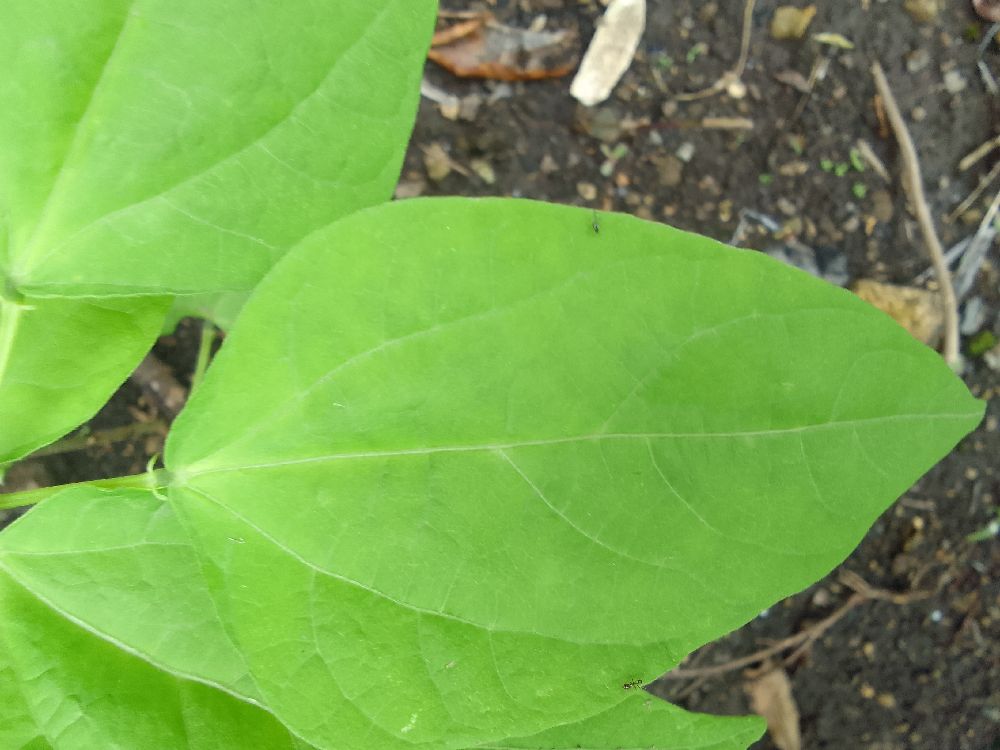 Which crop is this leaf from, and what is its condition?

common bean, healthy
